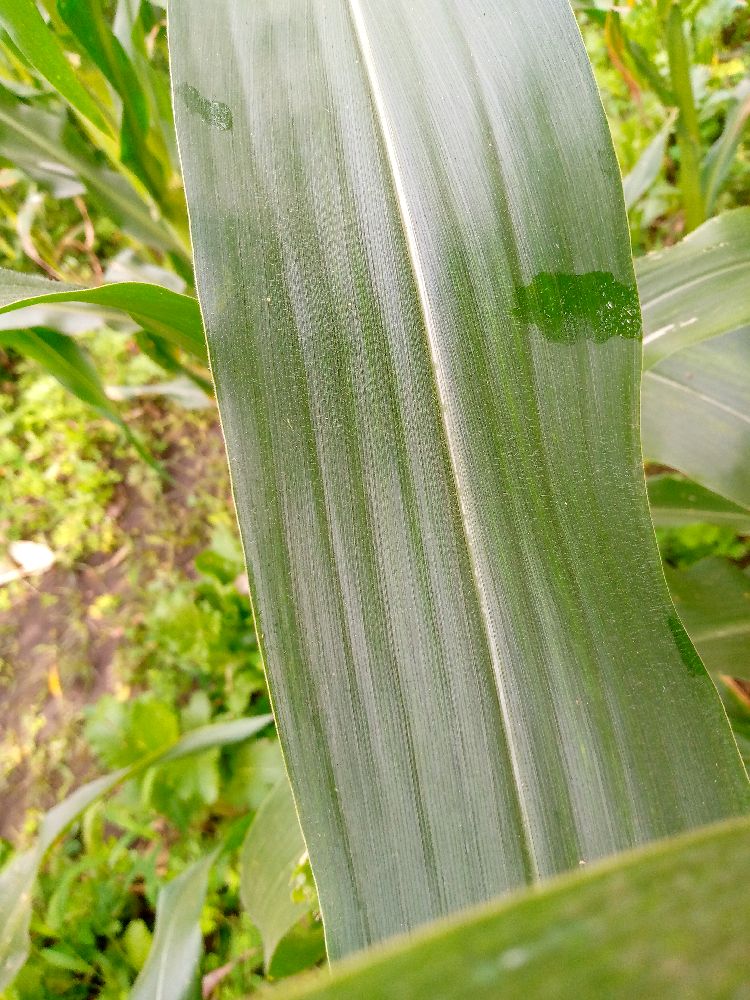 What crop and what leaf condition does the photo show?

maize, healthy
